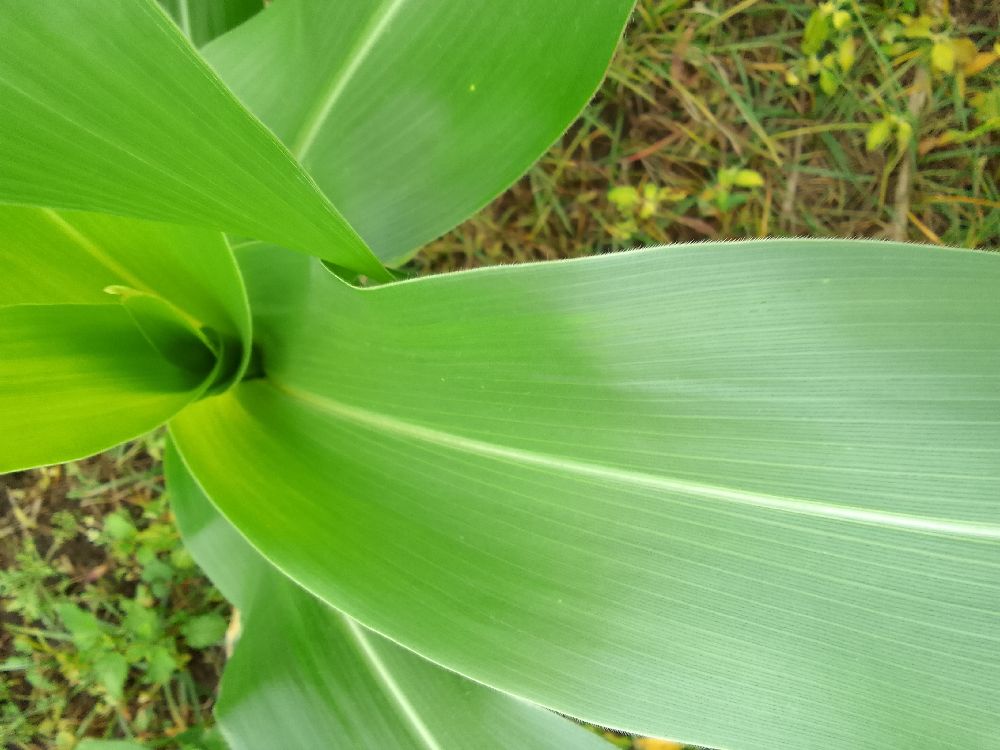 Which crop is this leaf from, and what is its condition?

maize, healthy
